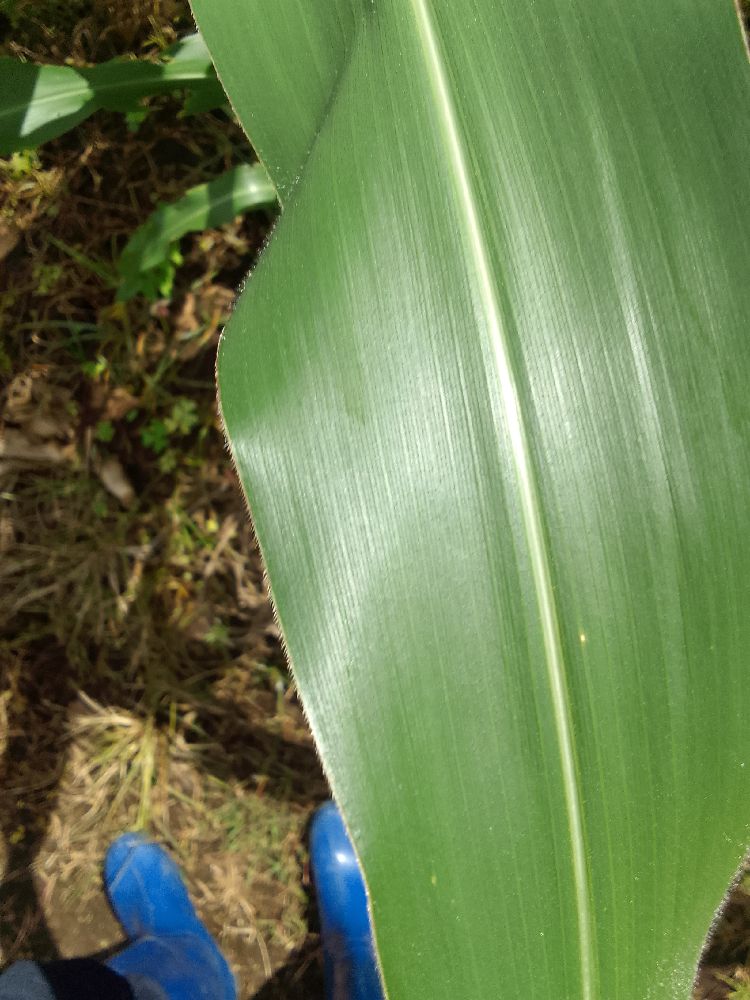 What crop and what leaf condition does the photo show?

maize, healthy
